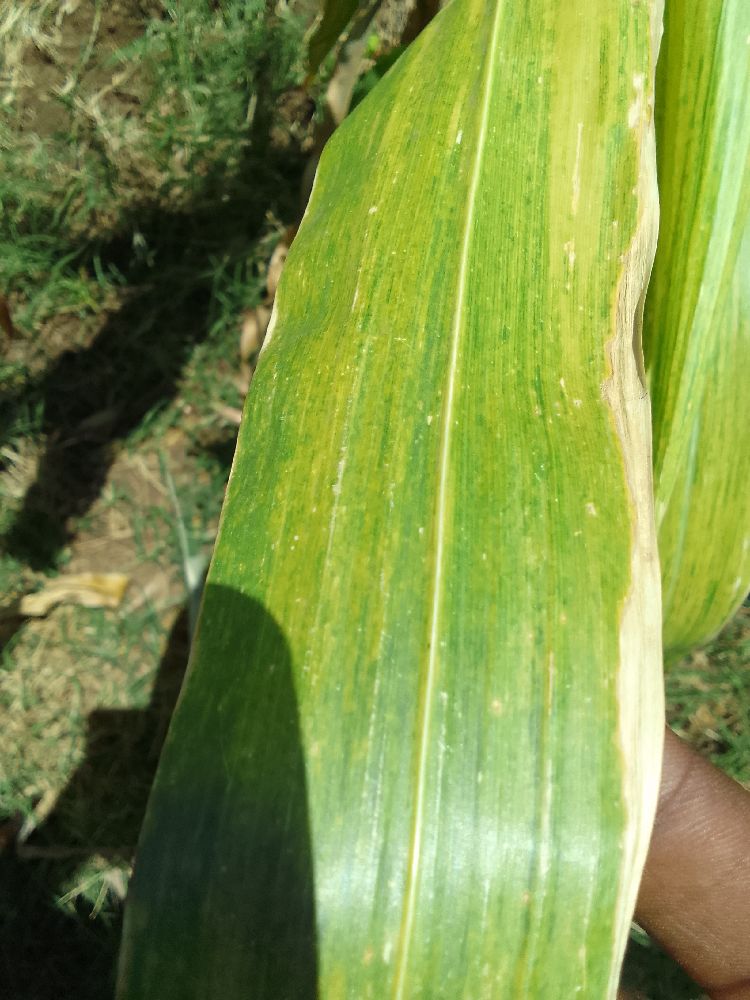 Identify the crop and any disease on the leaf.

maize, maize lethal necrosis
